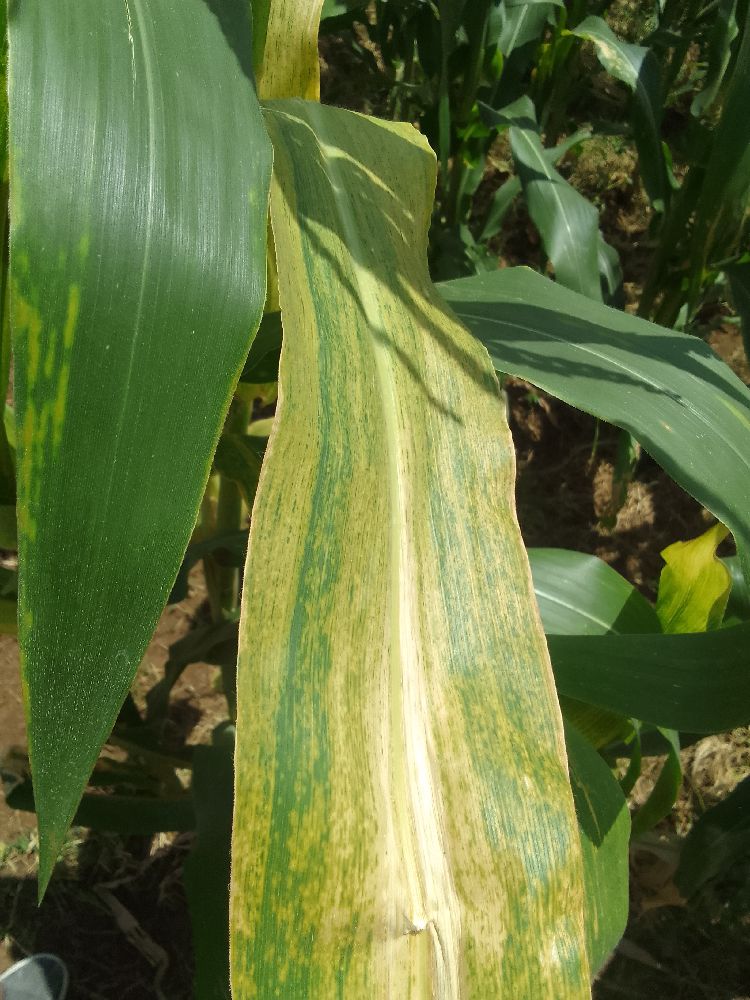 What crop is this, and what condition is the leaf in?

maize, maize lethal necrosis
